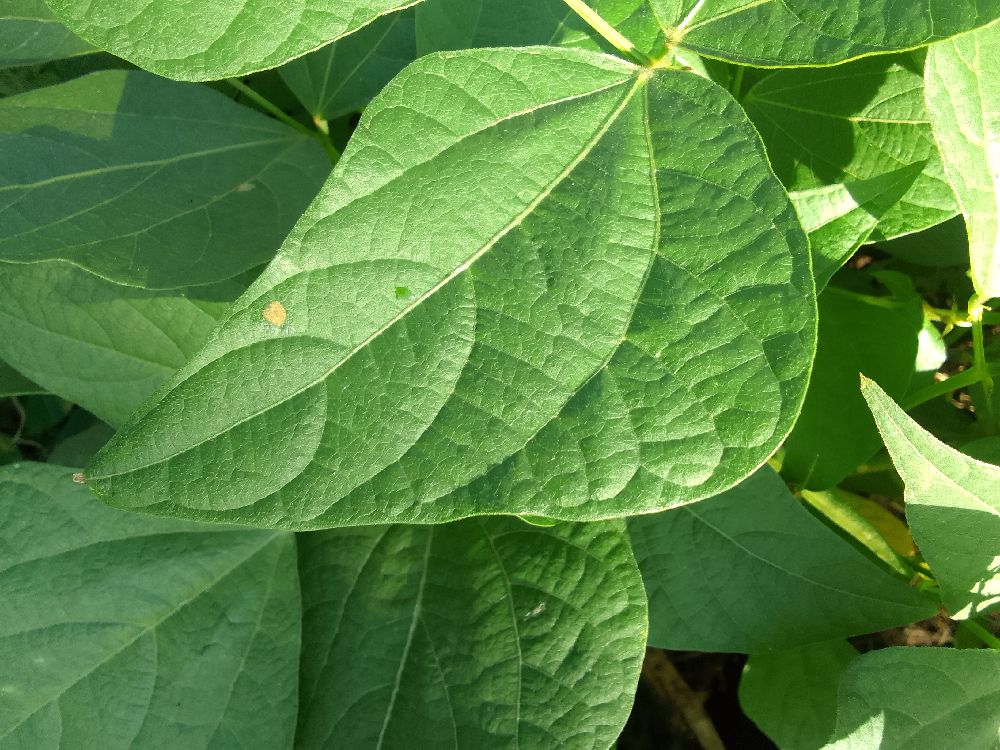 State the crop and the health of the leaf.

common bean, healthy
